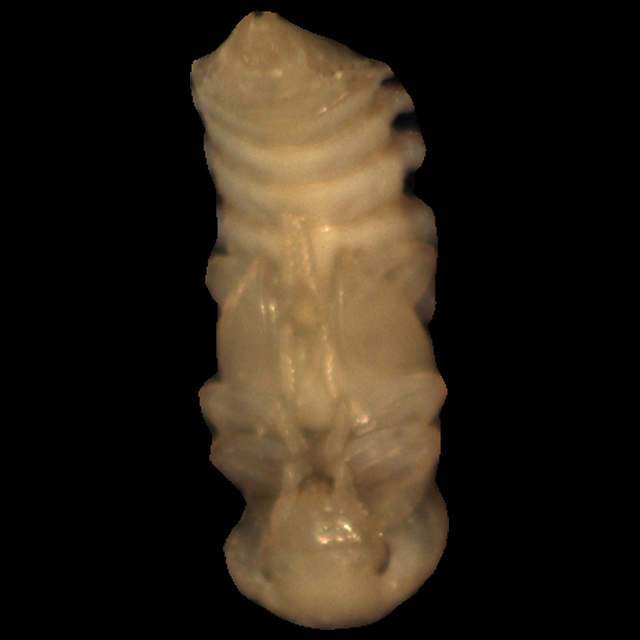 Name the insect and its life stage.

mealworm pupa
